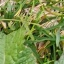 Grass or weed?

structured weed
